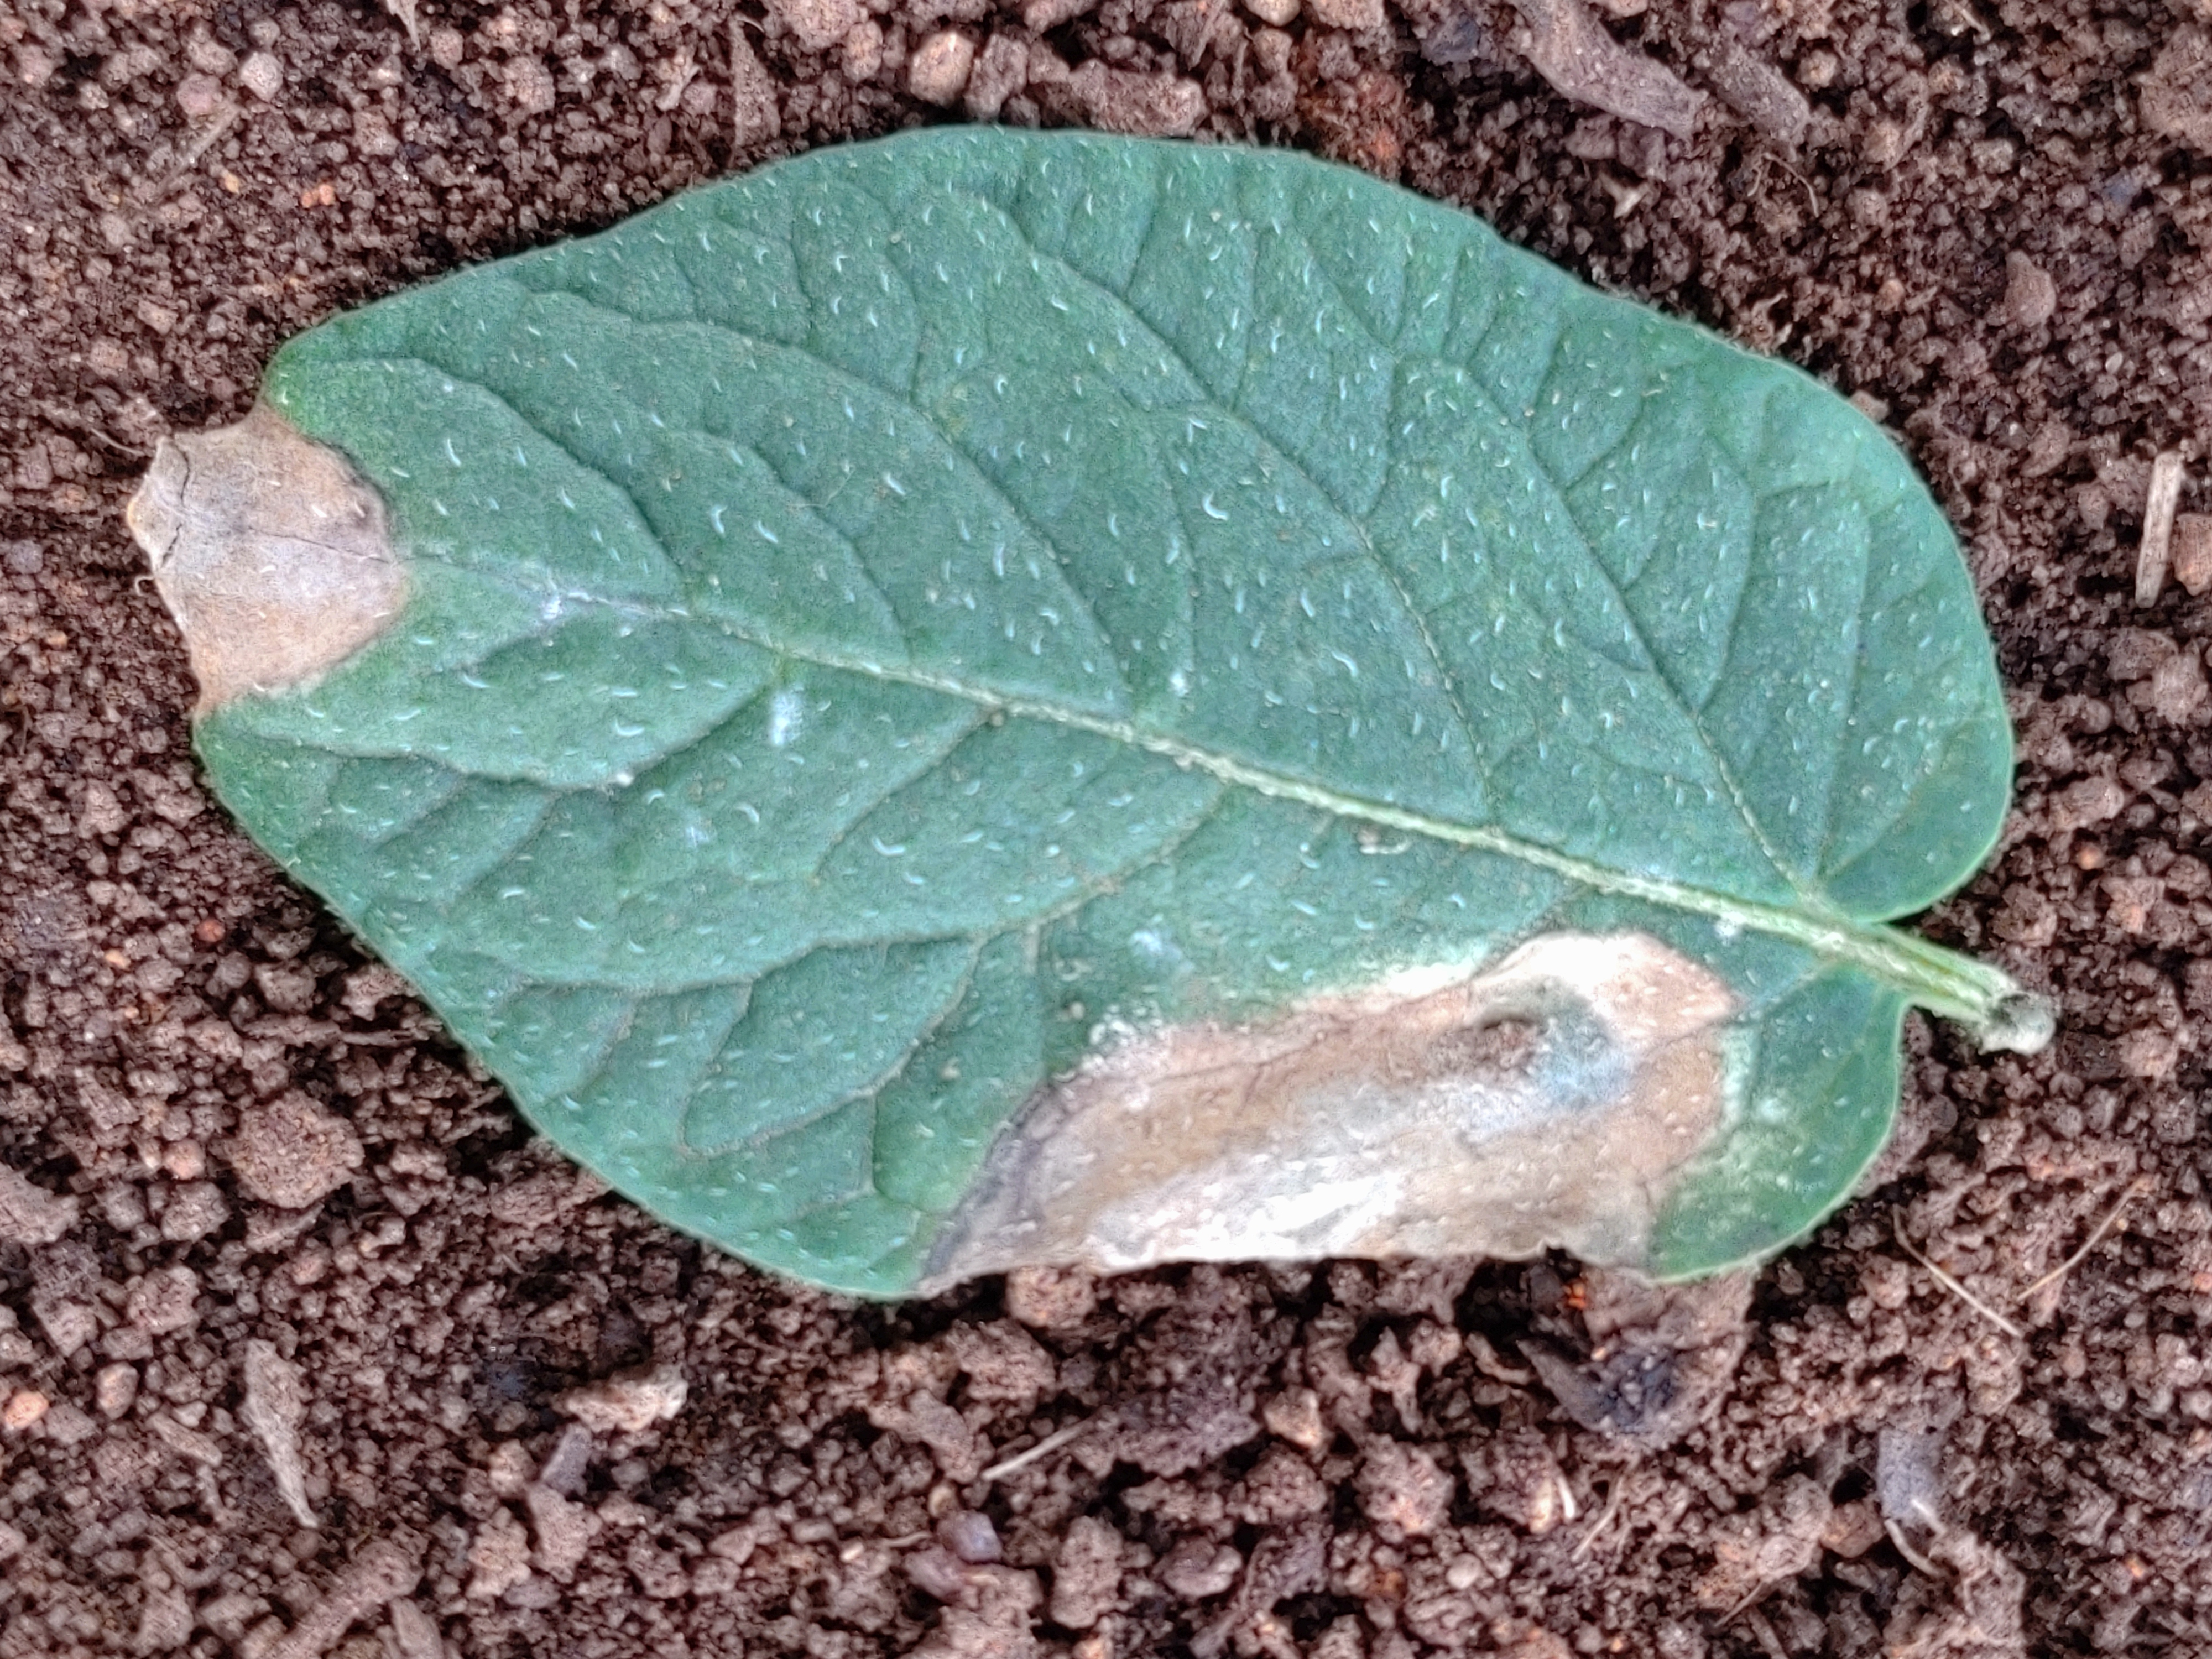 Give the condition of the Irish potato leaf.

early blight
